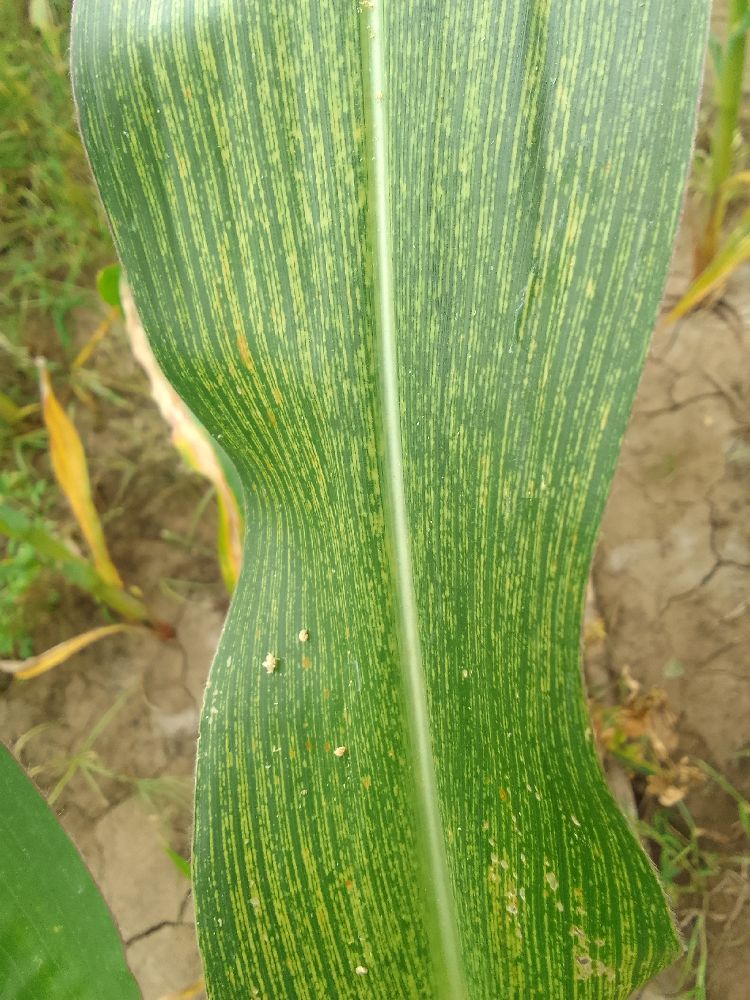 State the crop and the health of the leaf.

maize, maize streak virus
